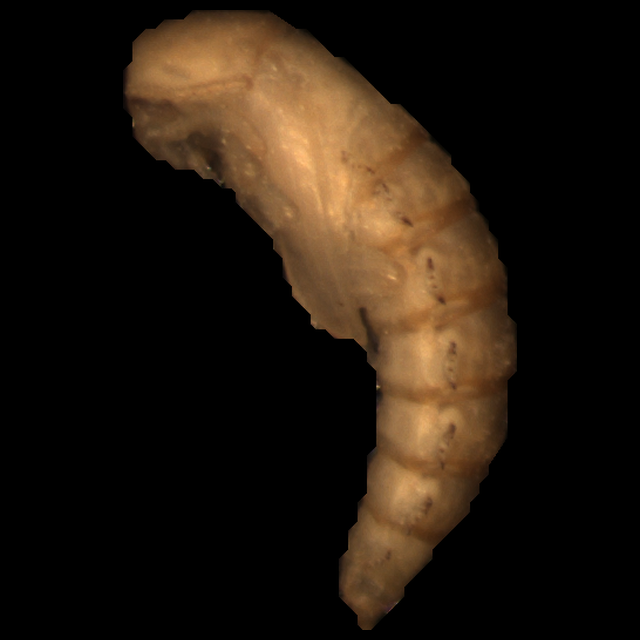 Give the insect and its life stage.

mealworm pupa
